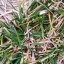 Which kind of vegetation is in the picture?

grass
